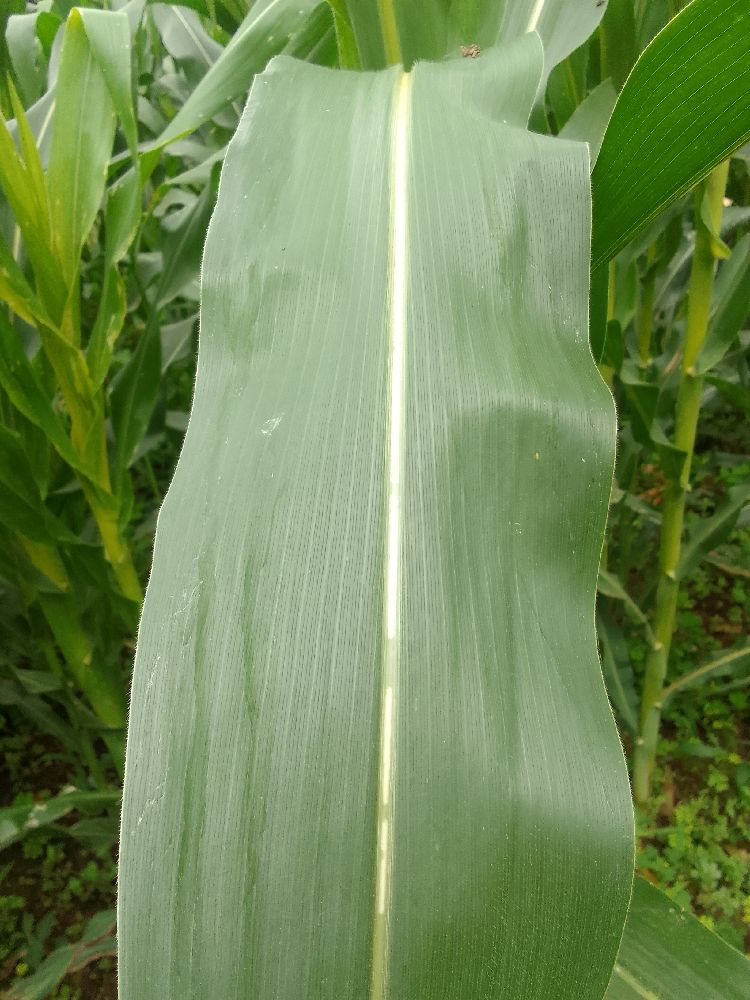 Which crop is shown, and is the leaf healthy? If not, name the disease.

maize, healthy
